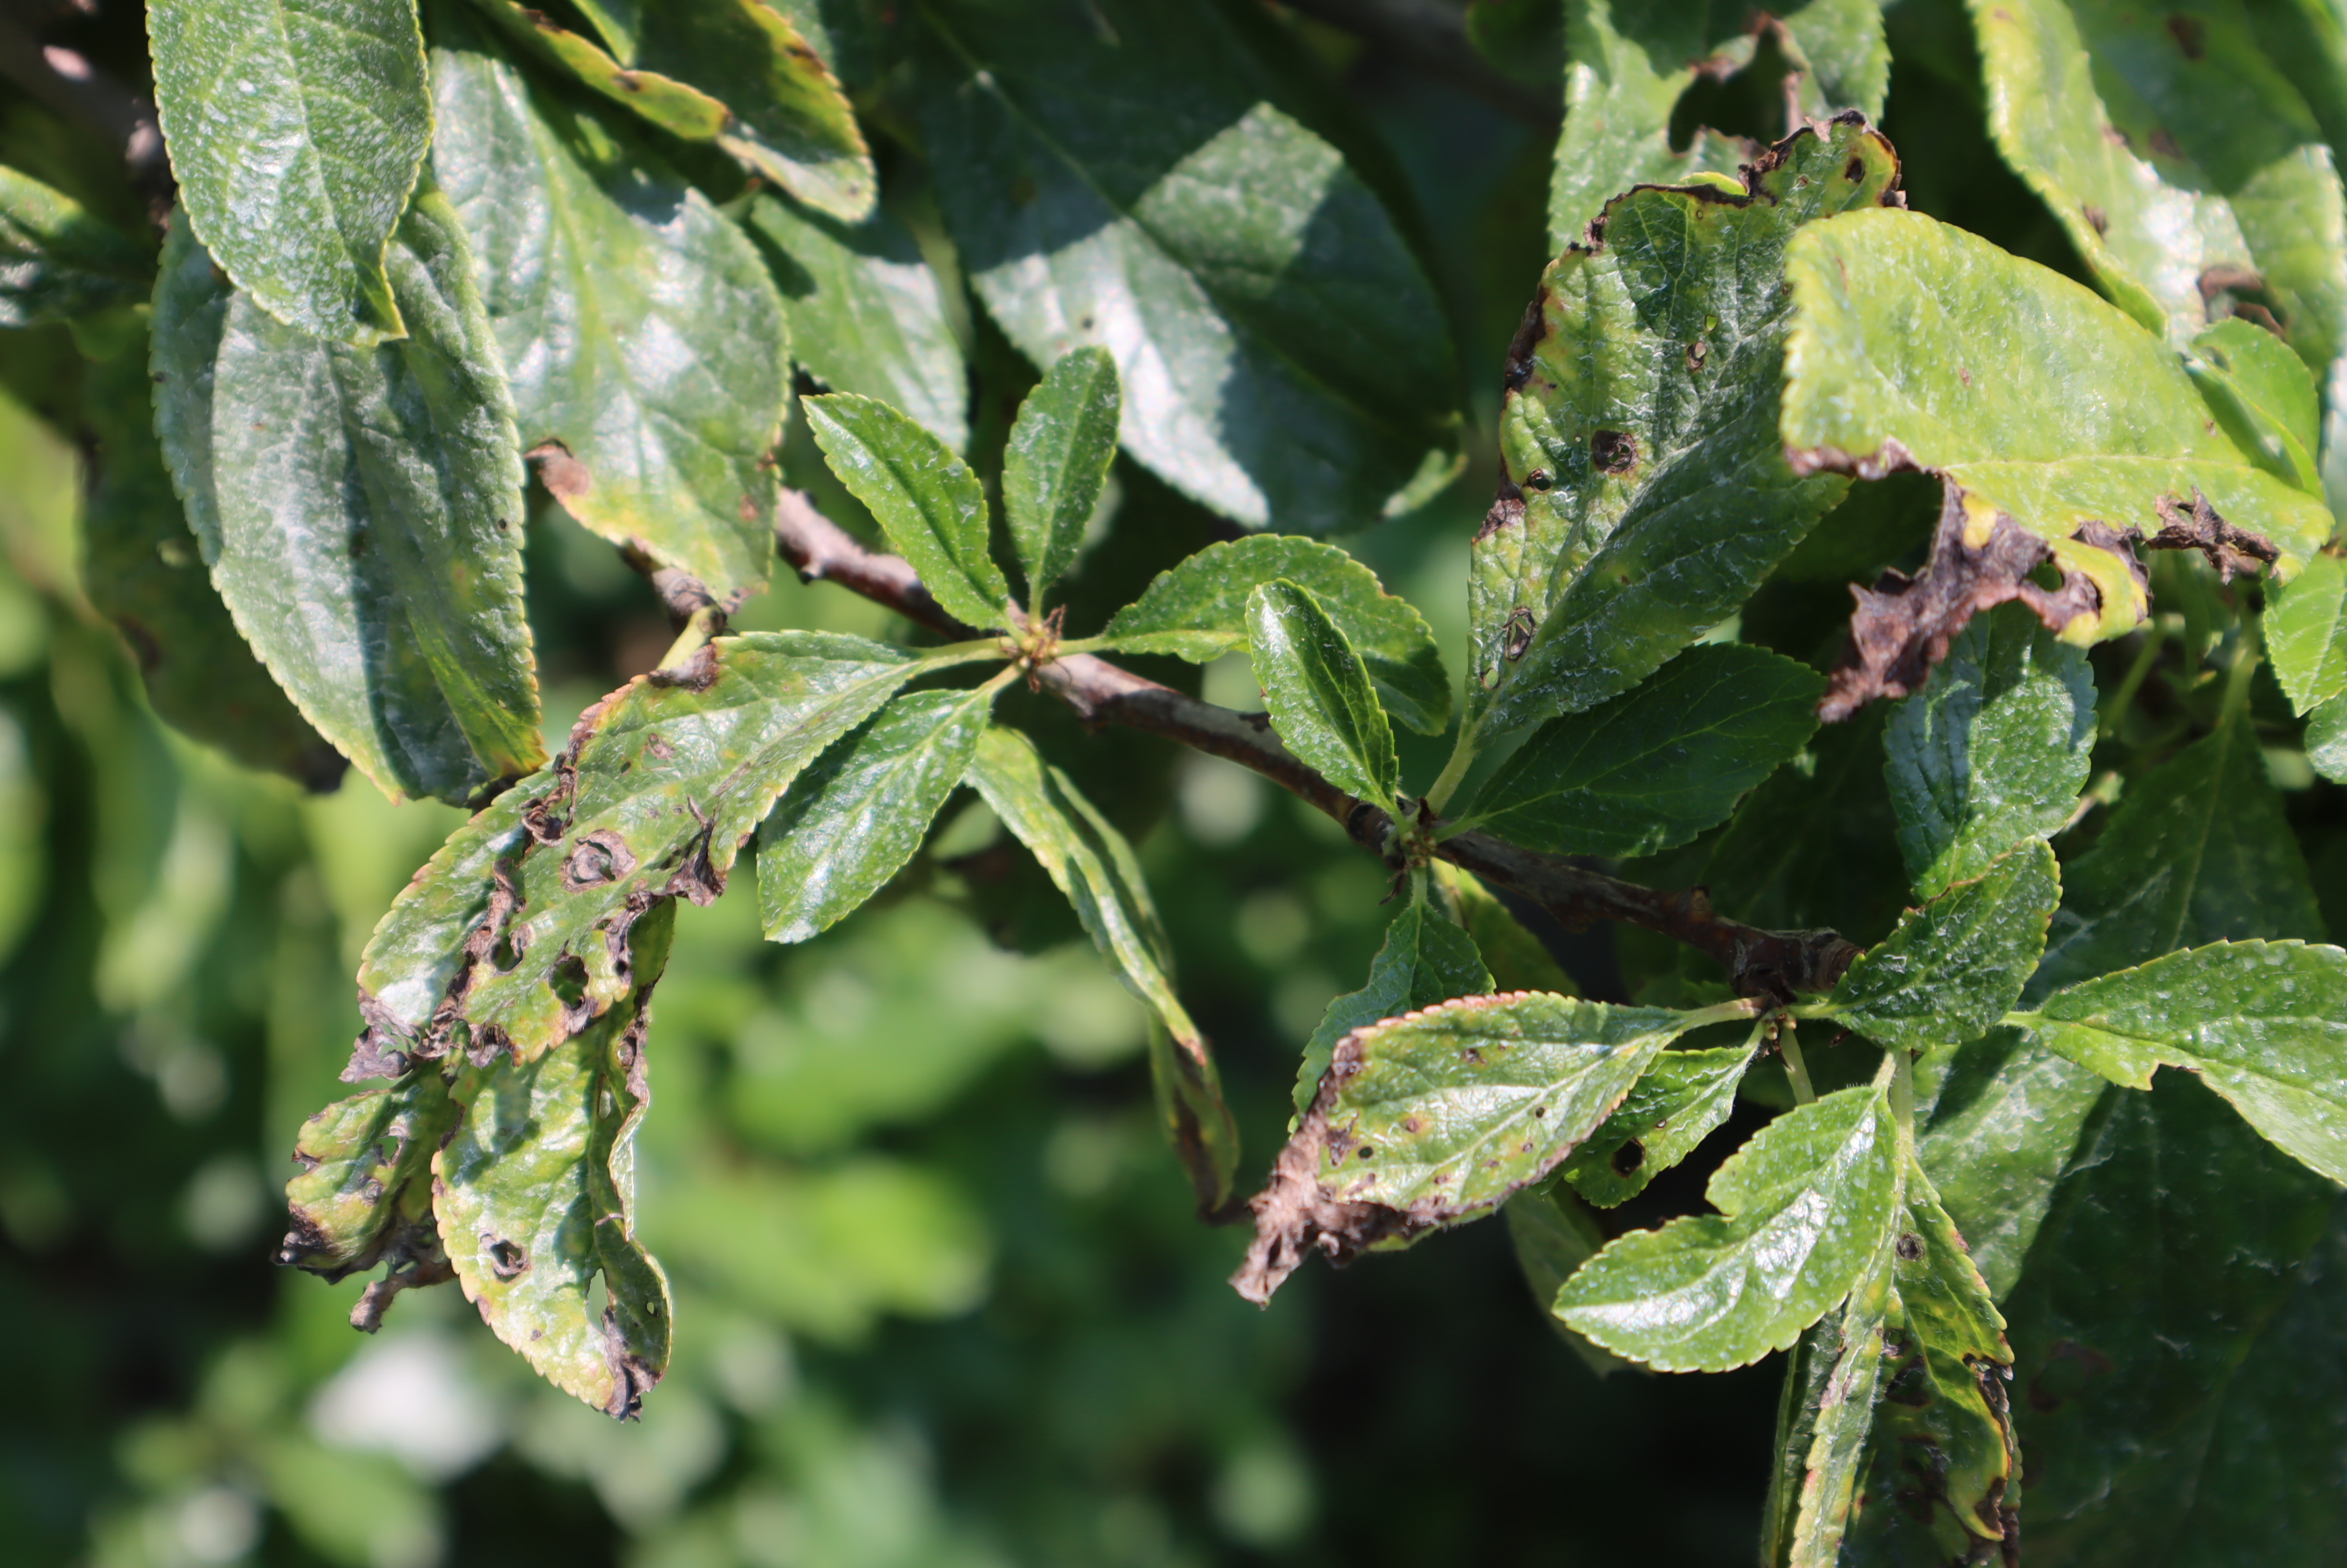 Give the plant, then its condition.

plum, aphids, shot hole disease
